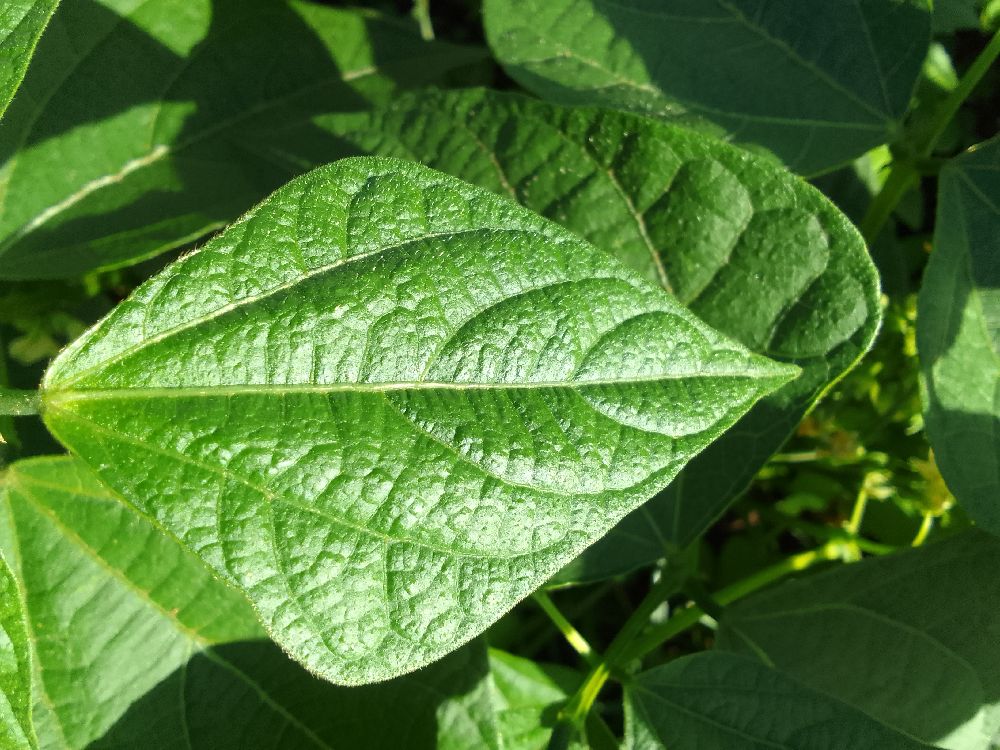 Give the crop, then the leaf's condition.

common bean, healthy
